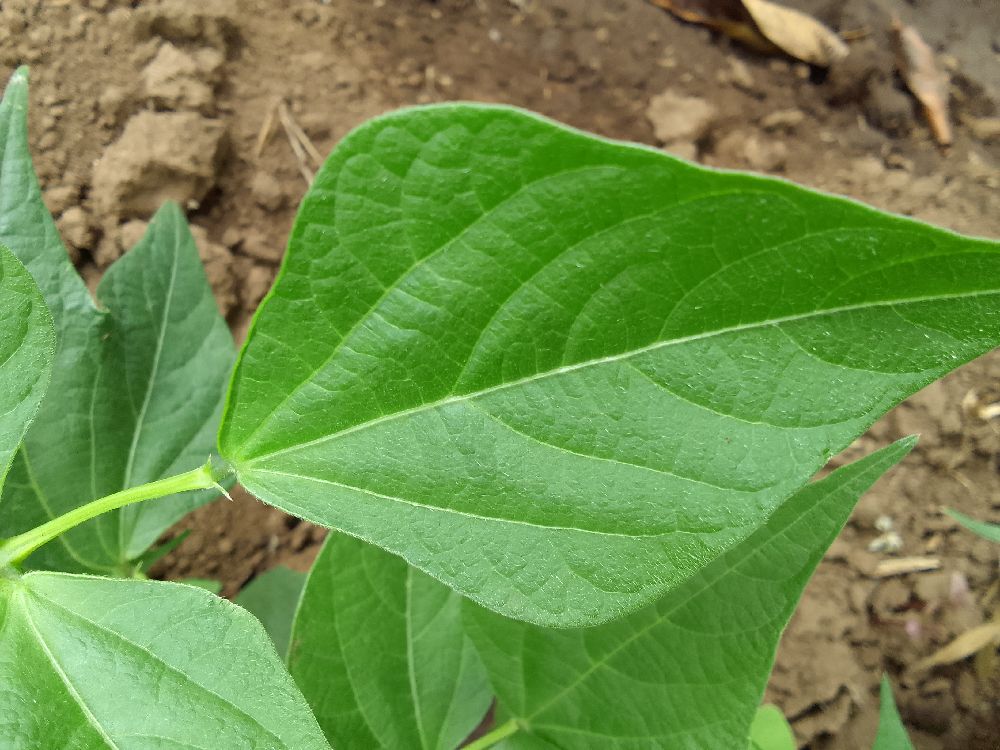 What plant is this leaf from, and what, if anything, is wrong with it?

common bean, healthy
